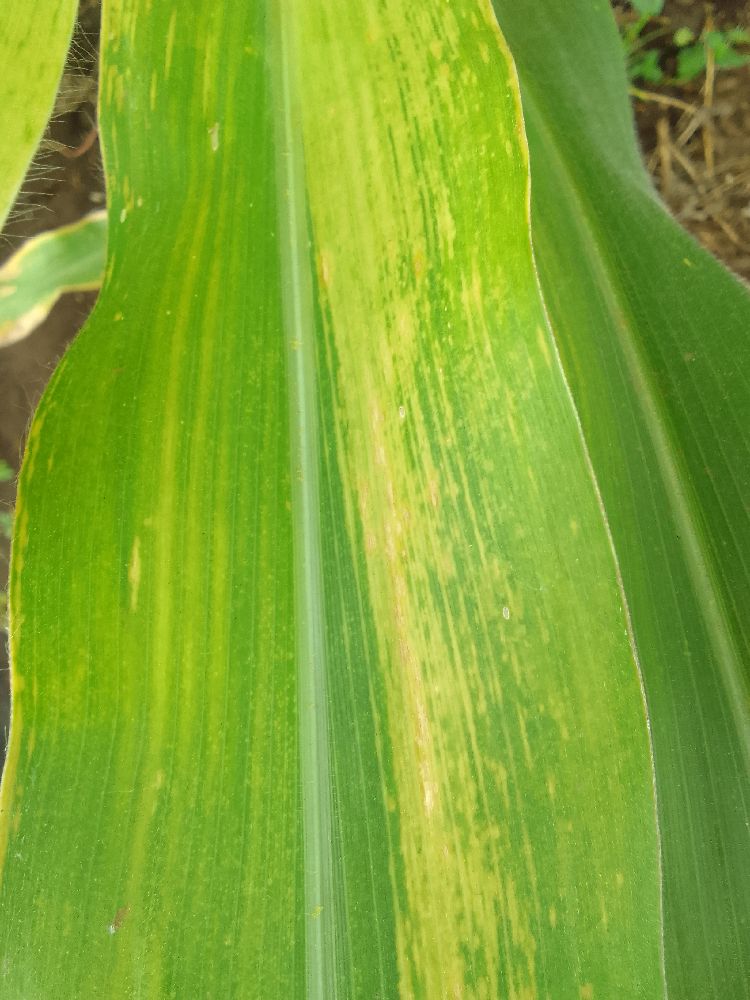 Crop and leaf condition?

maize, maize lethal necrosis
